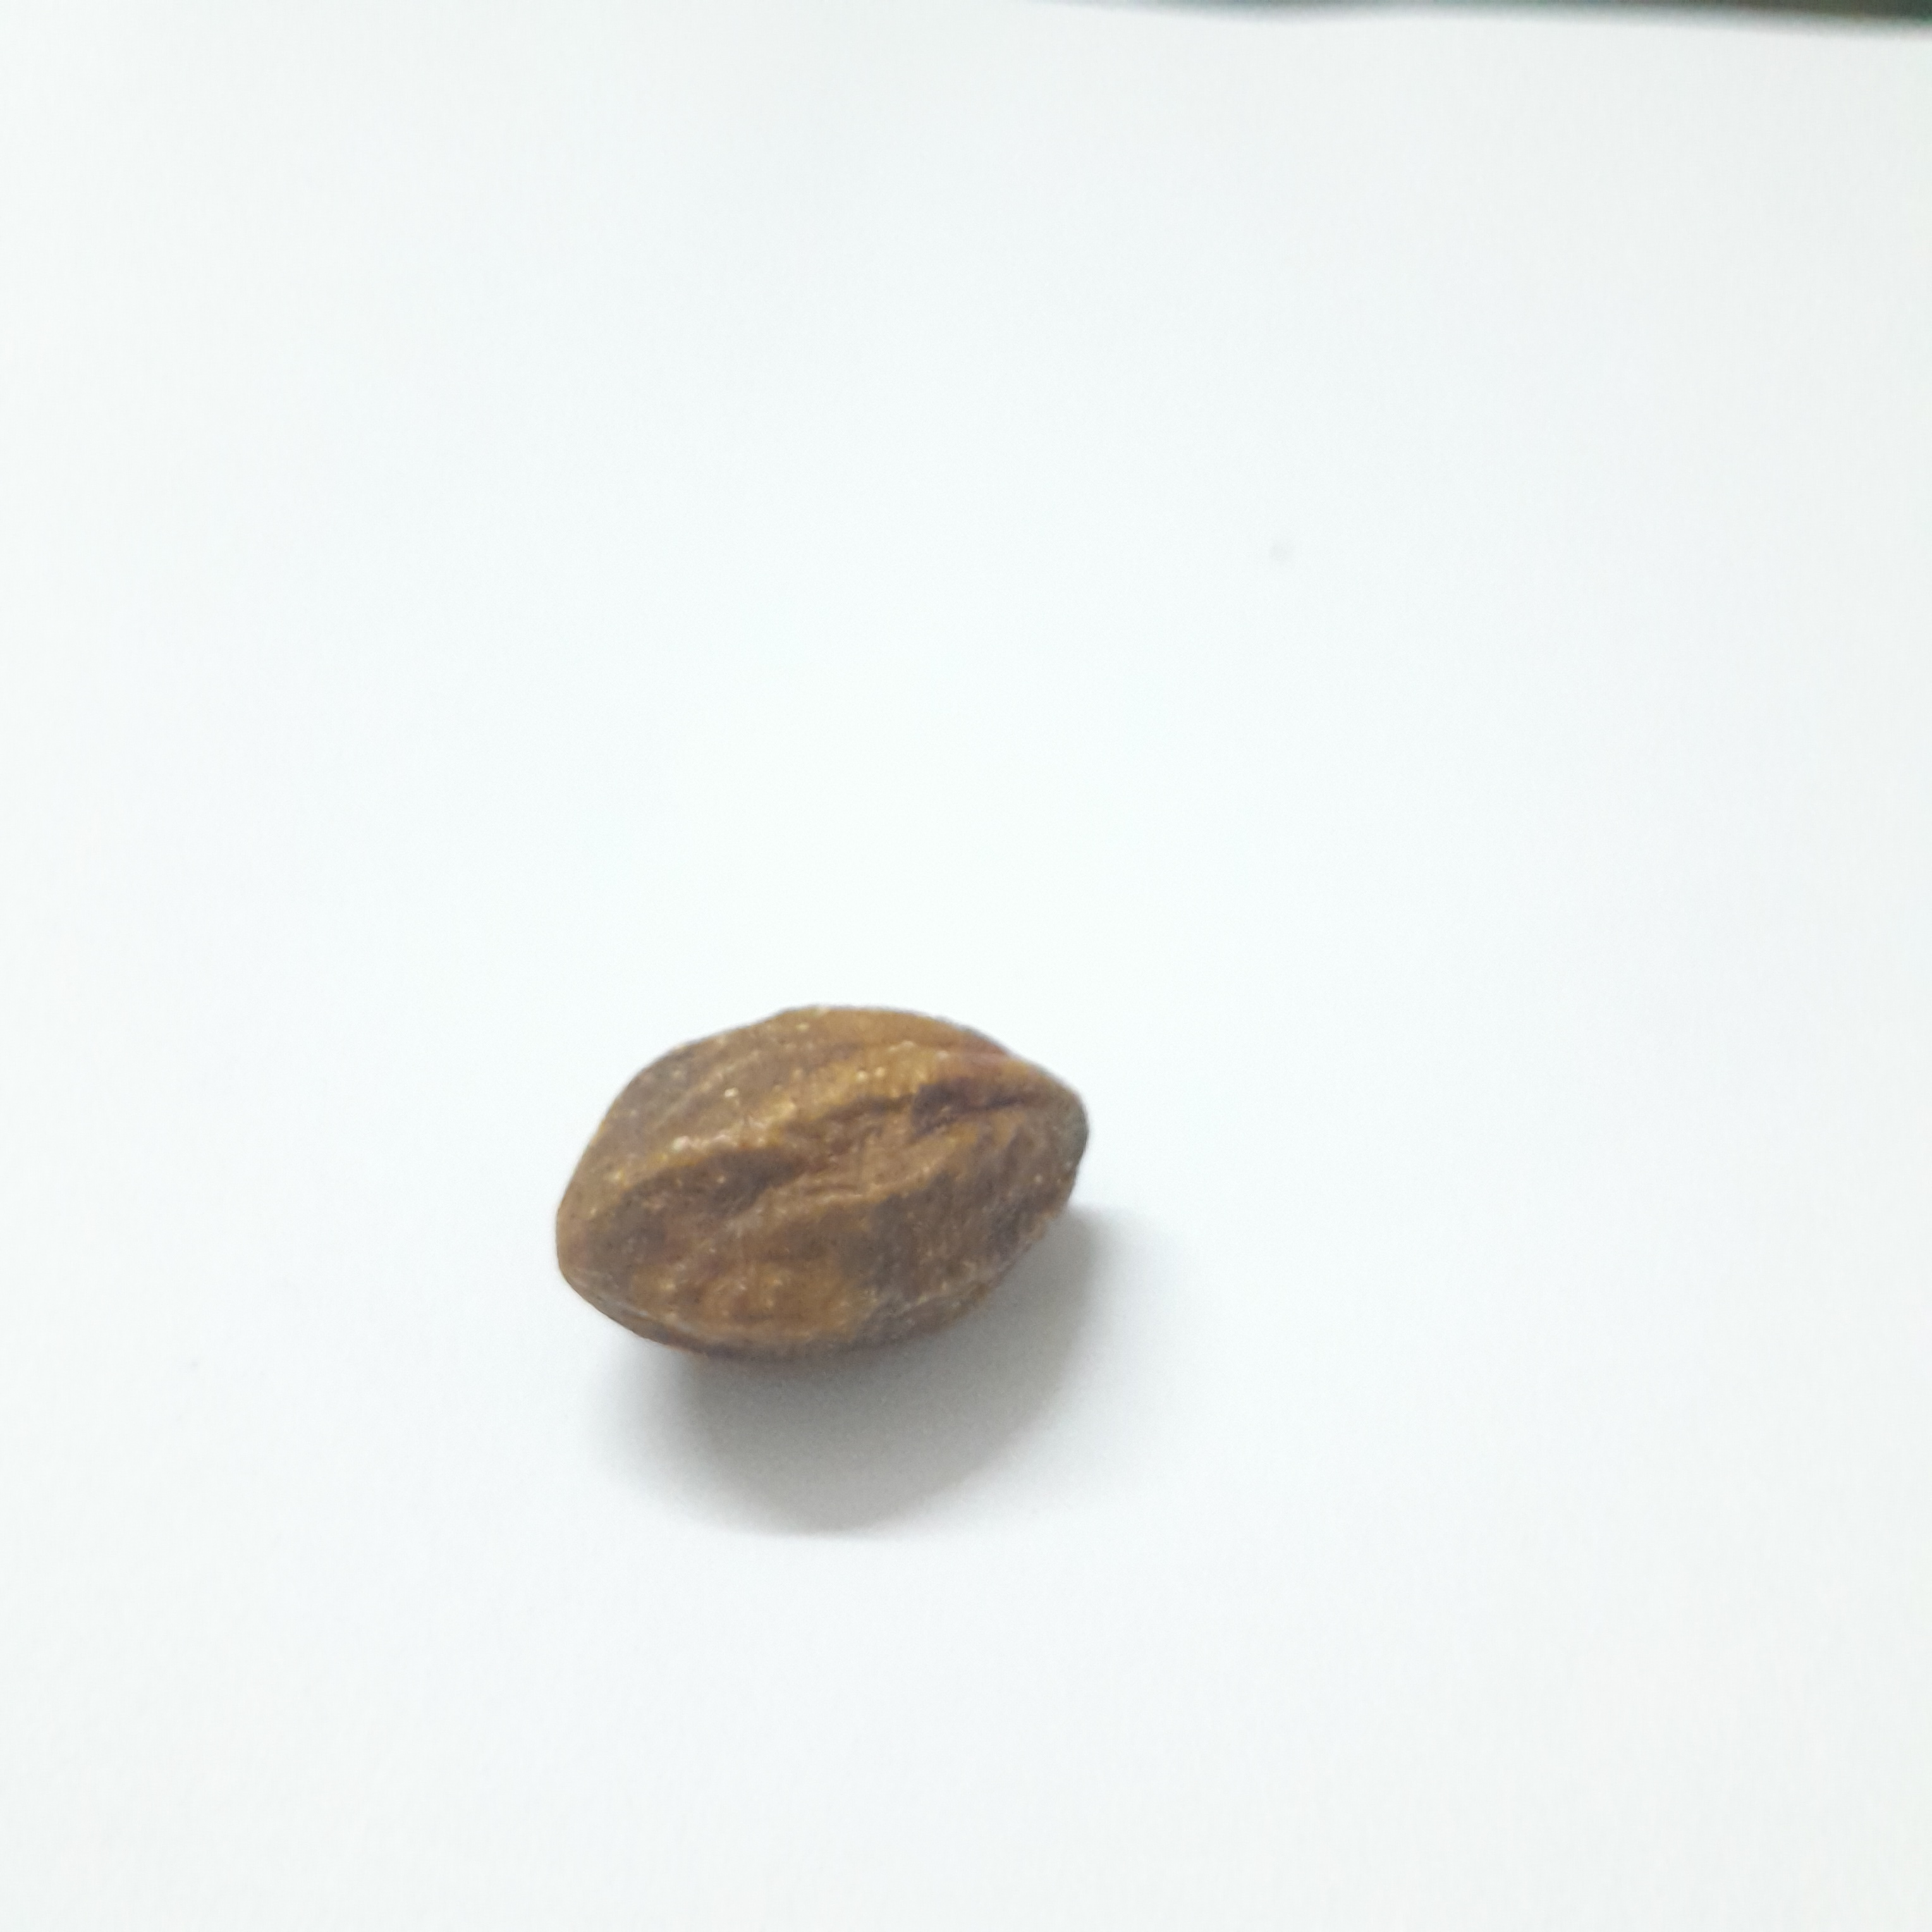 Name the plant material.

hirdaa
